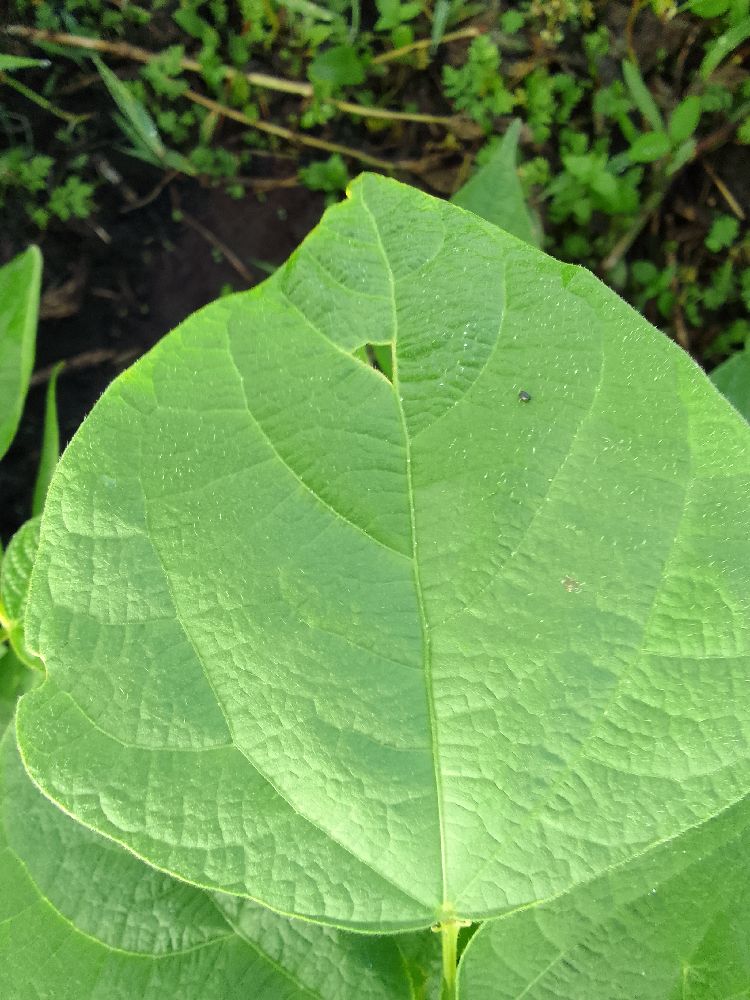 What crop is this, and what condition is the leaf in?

common bean, healthy
